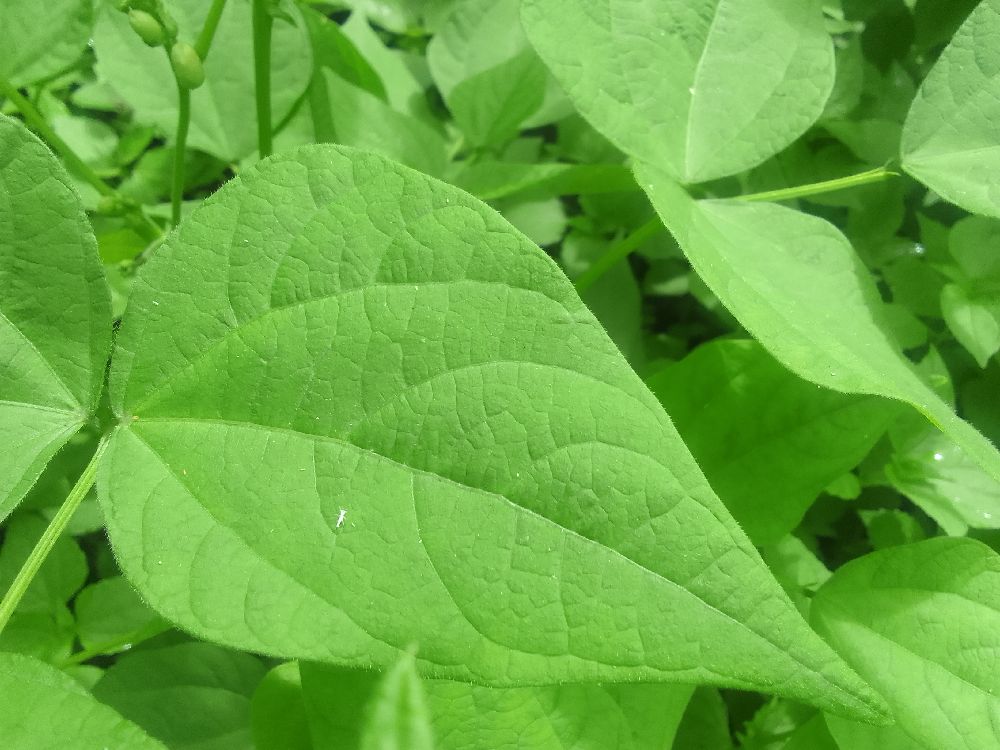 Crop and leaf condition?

common bean, healthy
